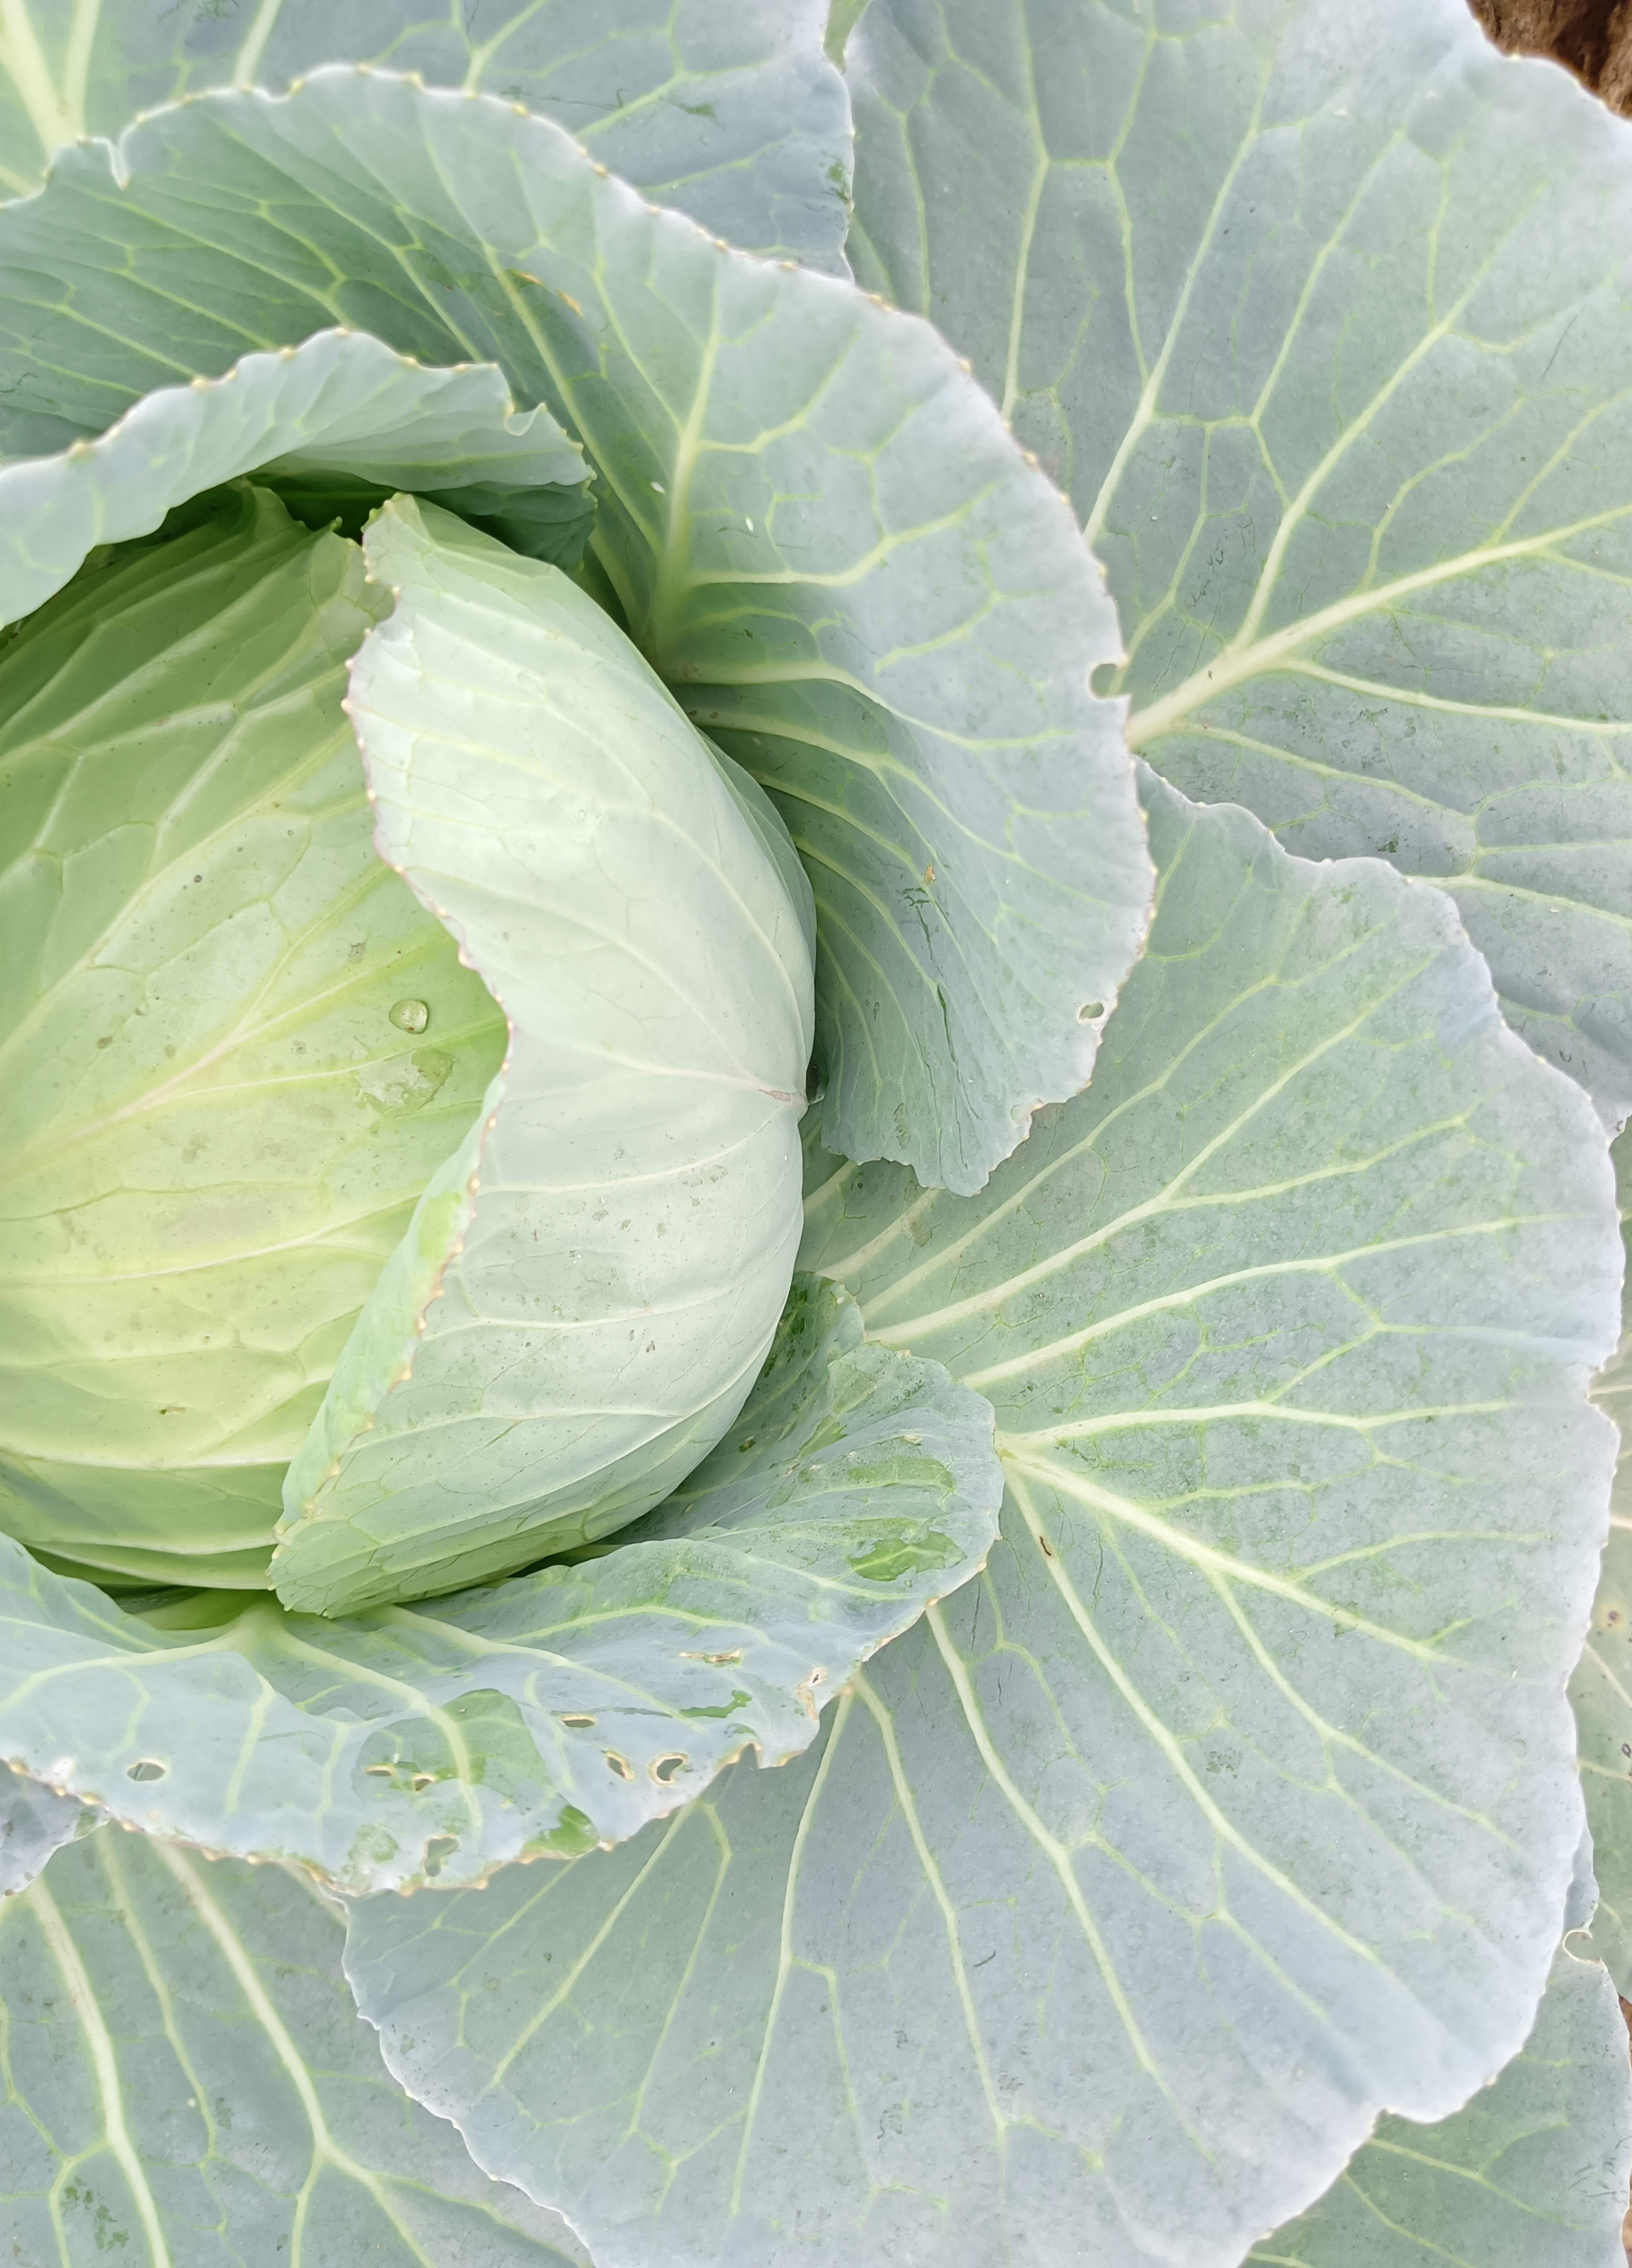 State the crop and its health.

cabbage, healthy
